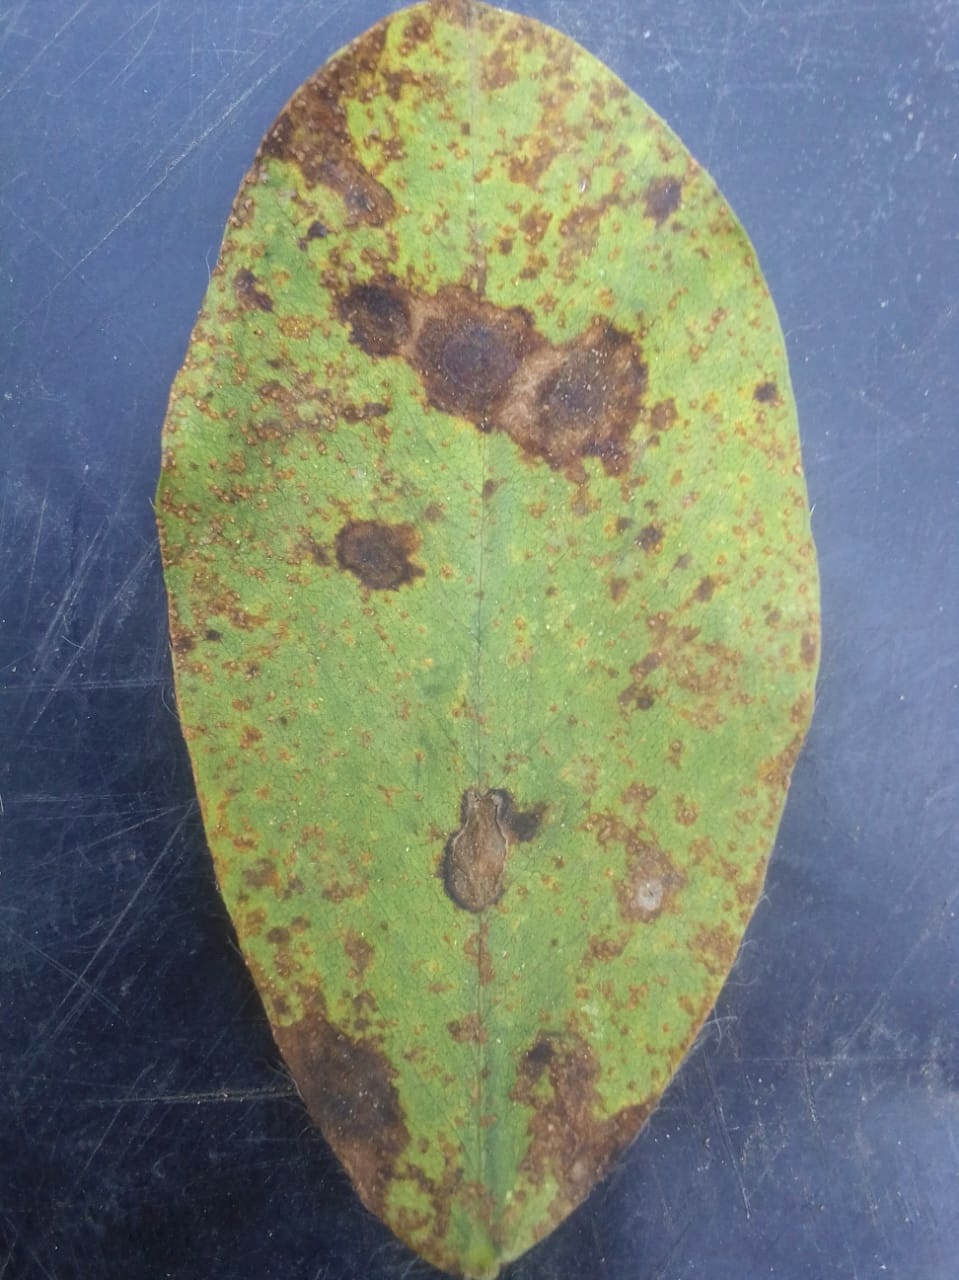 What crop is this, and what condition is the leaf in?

peanut, nothapassalora personata
